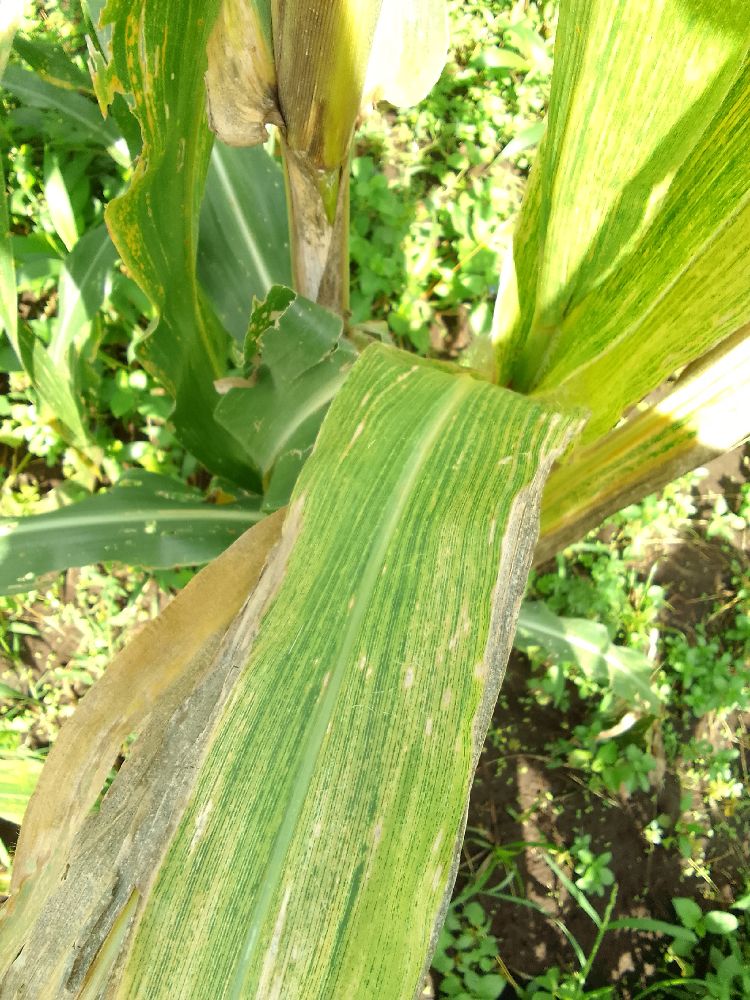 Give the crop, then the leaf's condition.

maize, maize lethal necrosis
